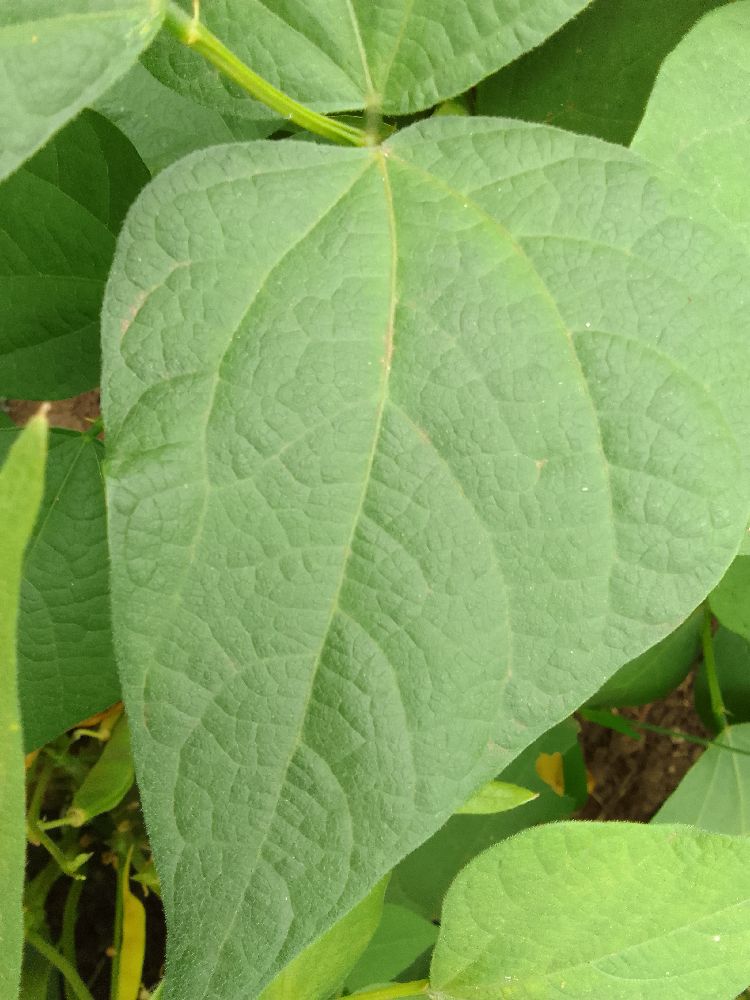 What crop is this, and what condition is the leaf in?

common bean, healthy
